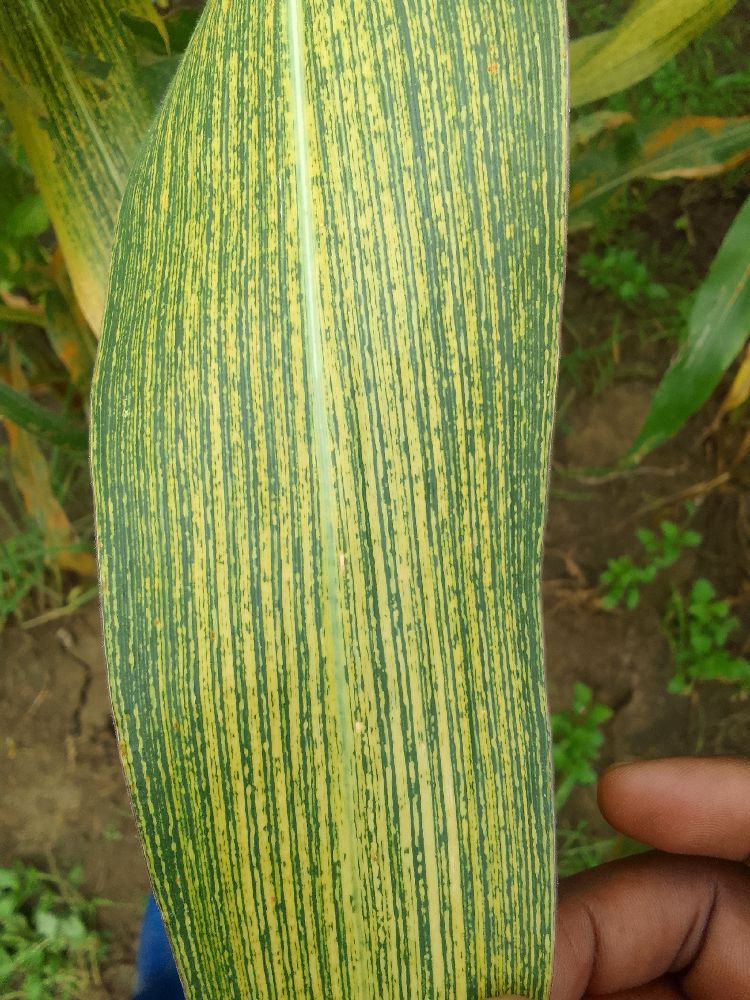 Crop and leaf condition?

maize, maize streak virus
